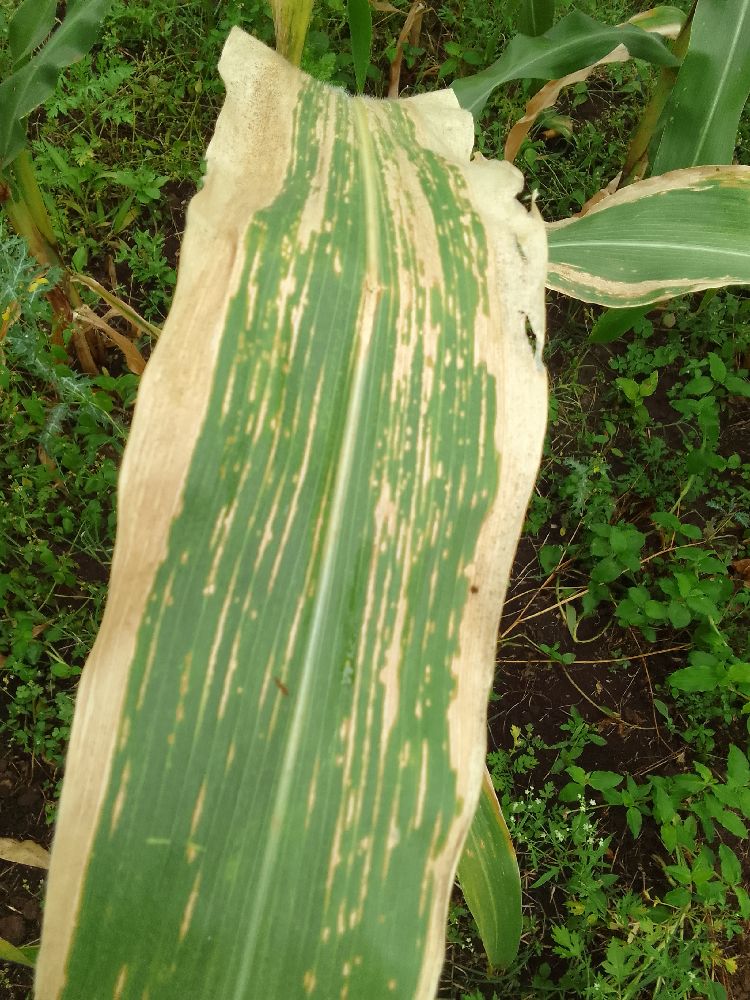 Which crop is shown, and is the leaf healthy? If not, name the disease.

maize, maize lethal necrosis
